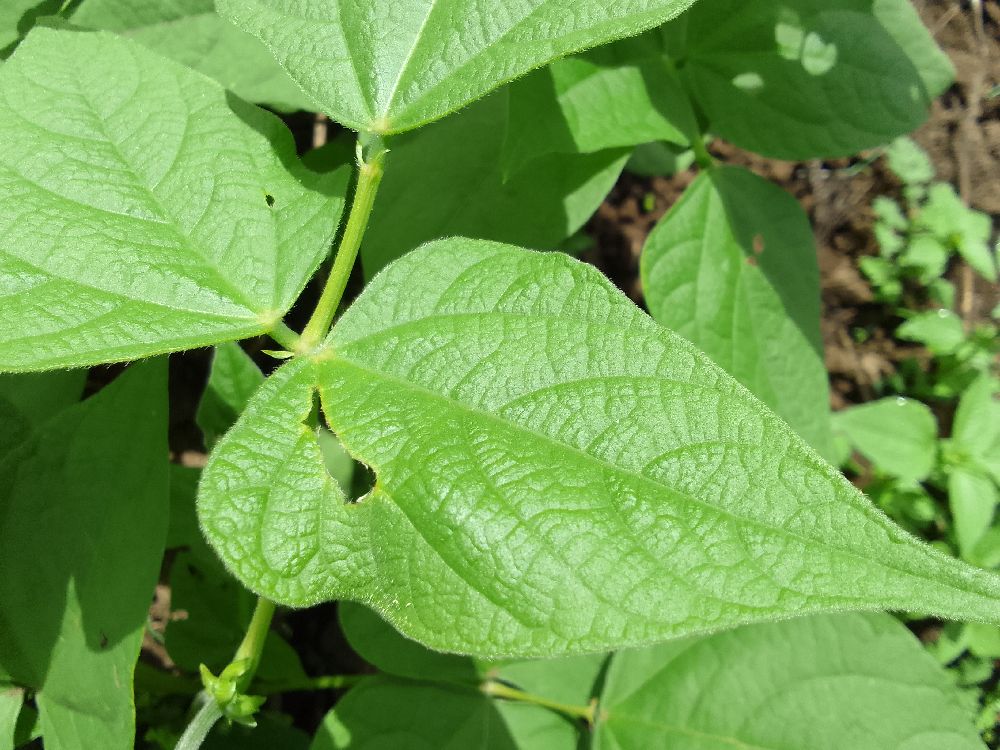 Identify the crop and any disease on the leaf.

common bean, healthy
